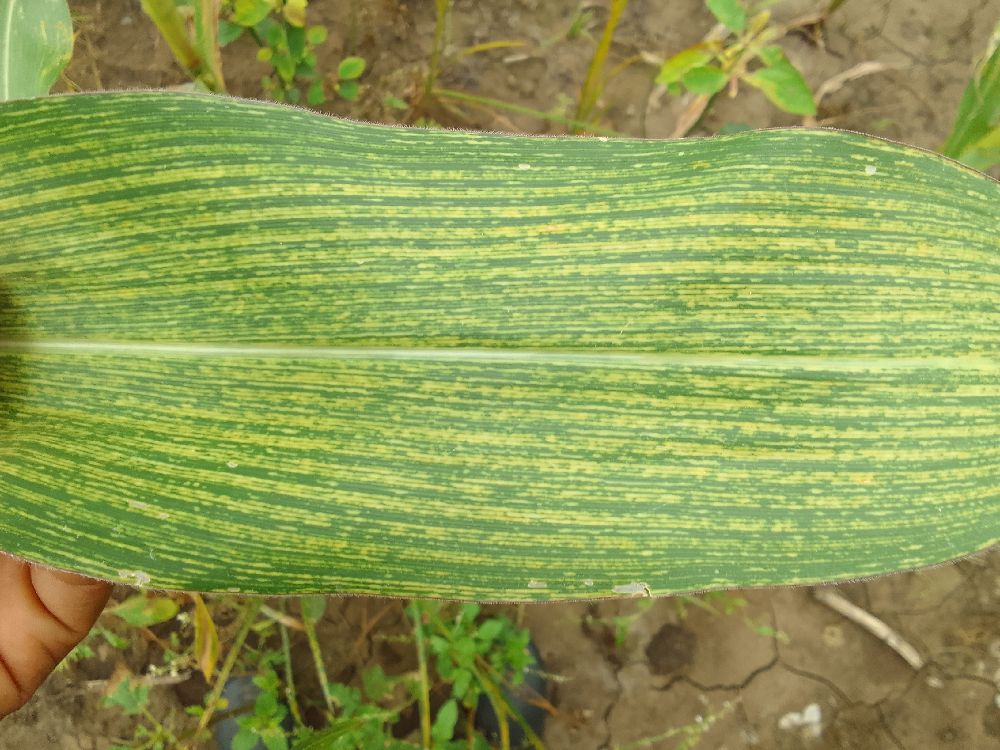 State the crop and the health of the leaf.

maize, maize streak virus
